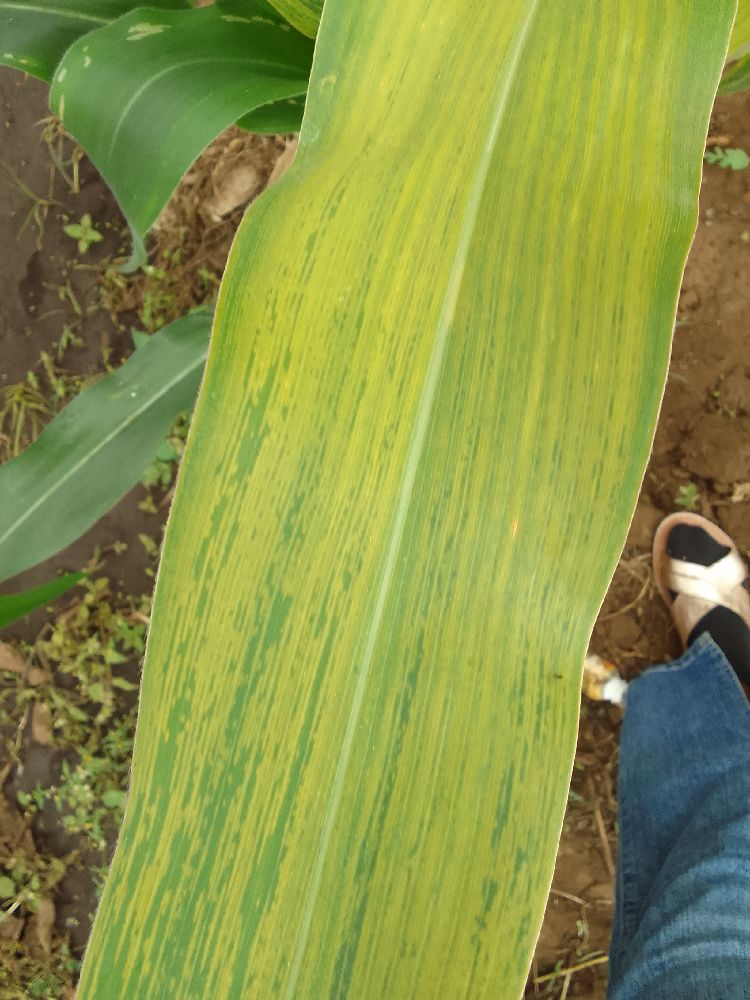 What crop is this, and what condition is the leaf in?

maize, maize lethal necrosis
